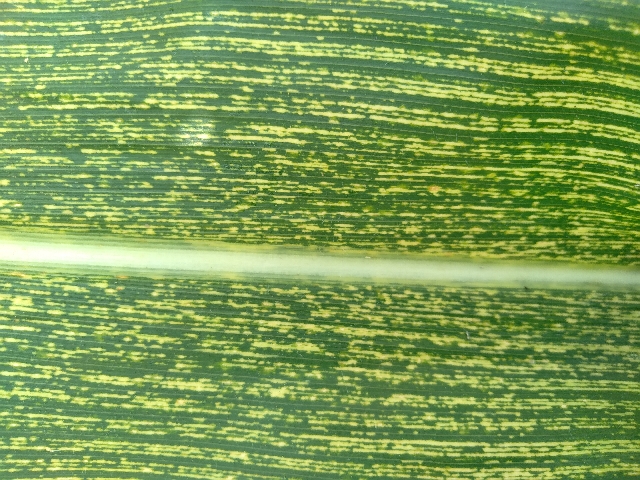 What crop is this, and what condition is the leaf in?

maize, maize streak virus
